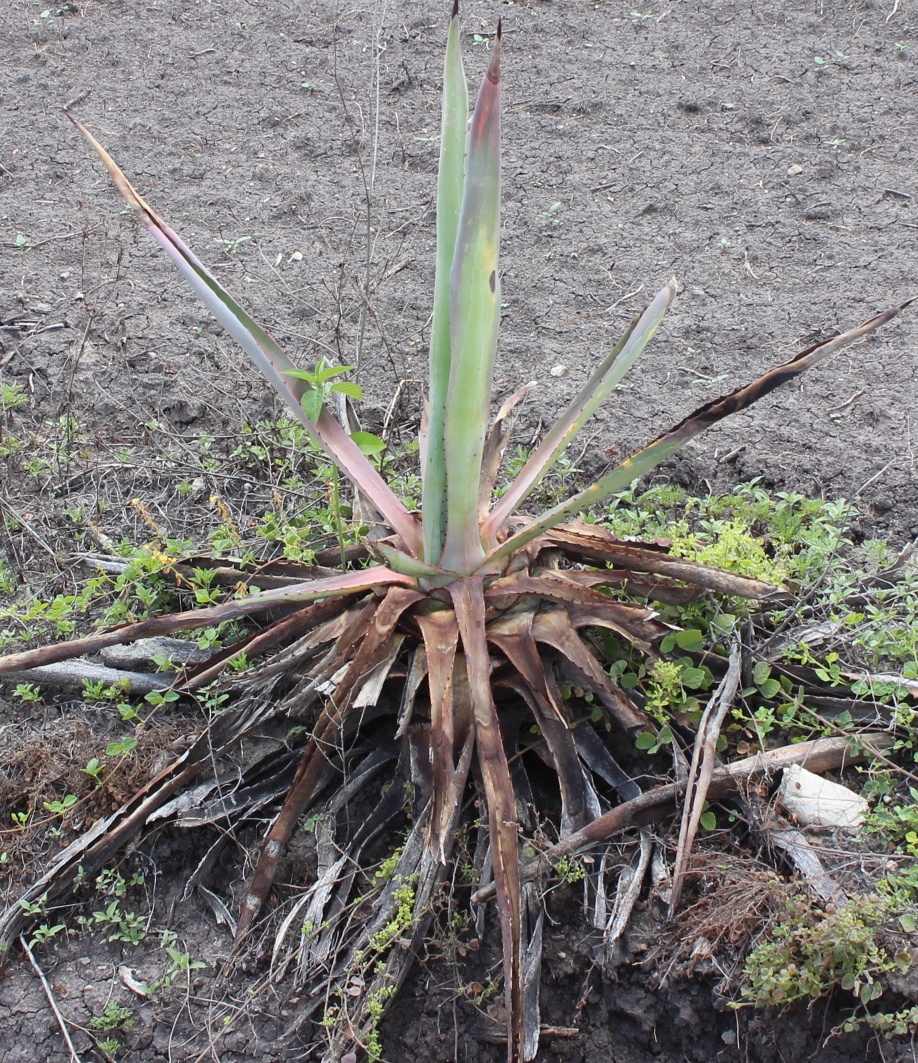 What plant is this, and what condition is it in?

agave, sick
